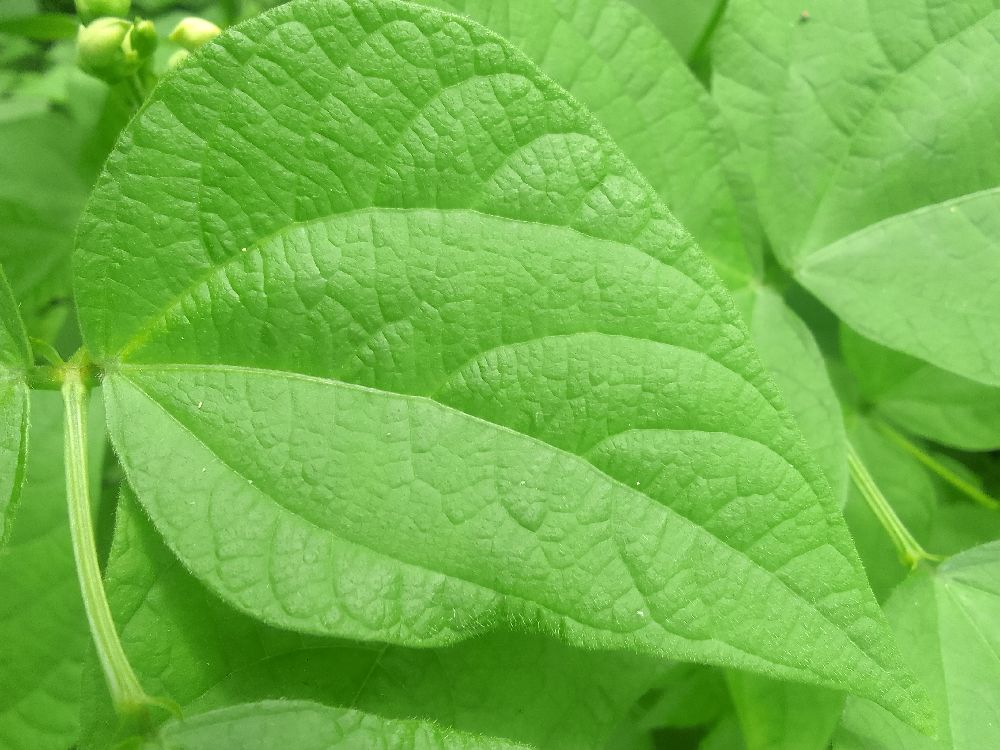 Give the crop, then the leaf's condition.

common bean, healthy
